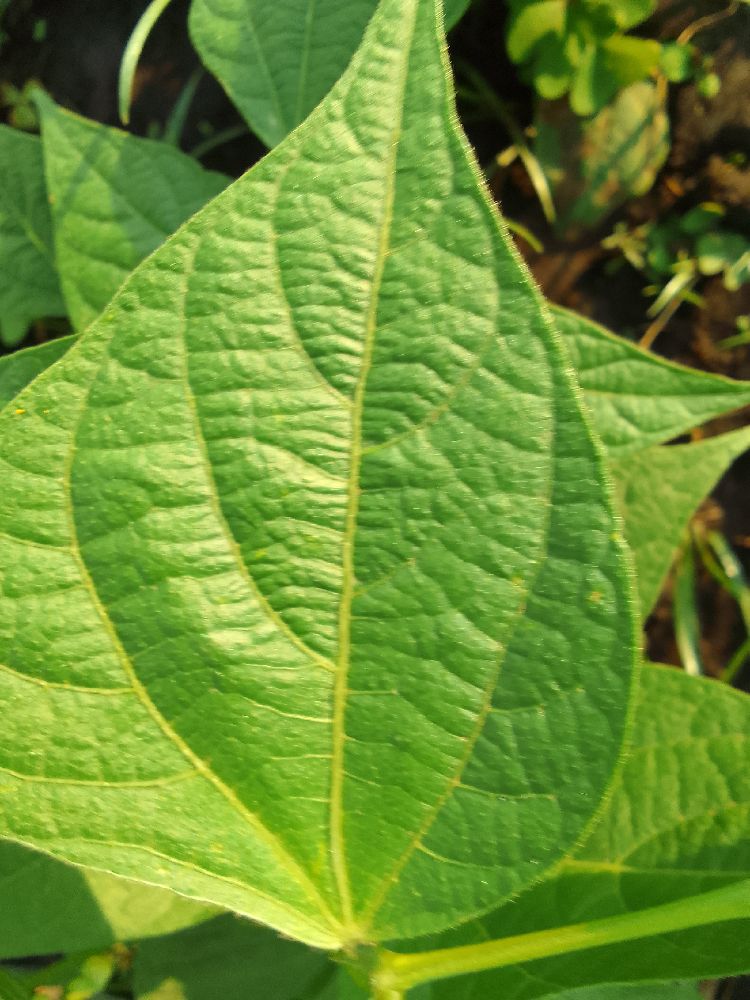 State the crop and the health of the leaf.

common bean, healthy
